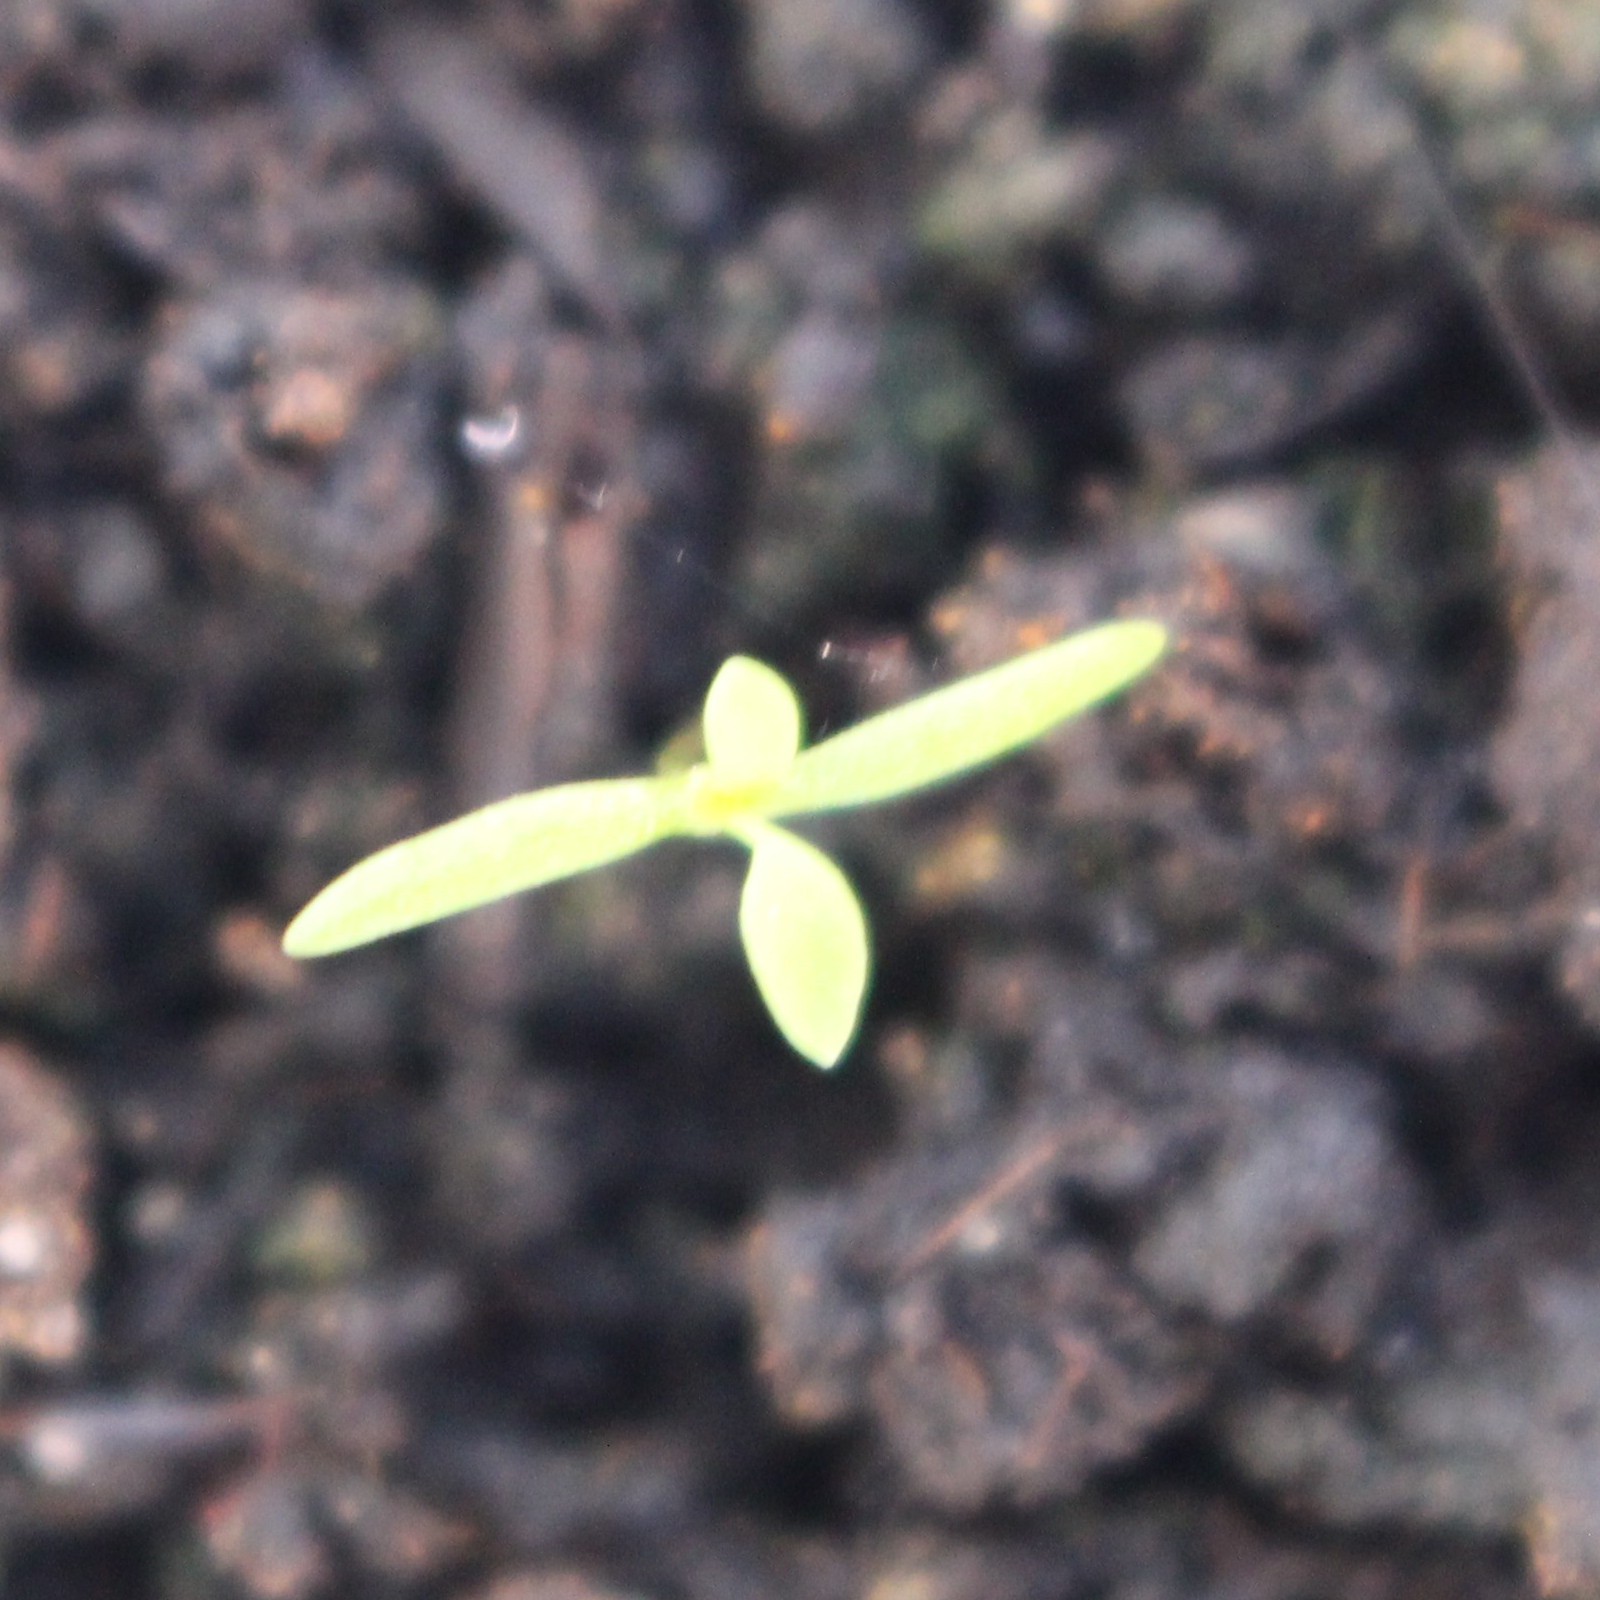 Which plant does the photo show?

Papaver rhoeas
